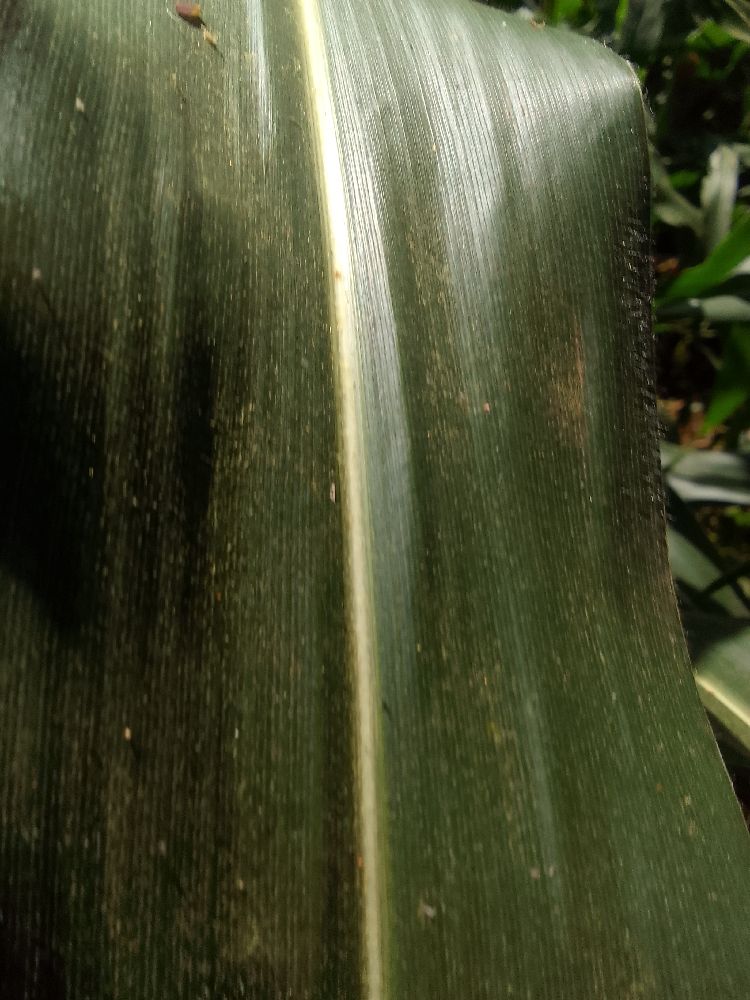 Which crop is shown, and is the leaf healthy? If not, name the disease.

maize, healthy
